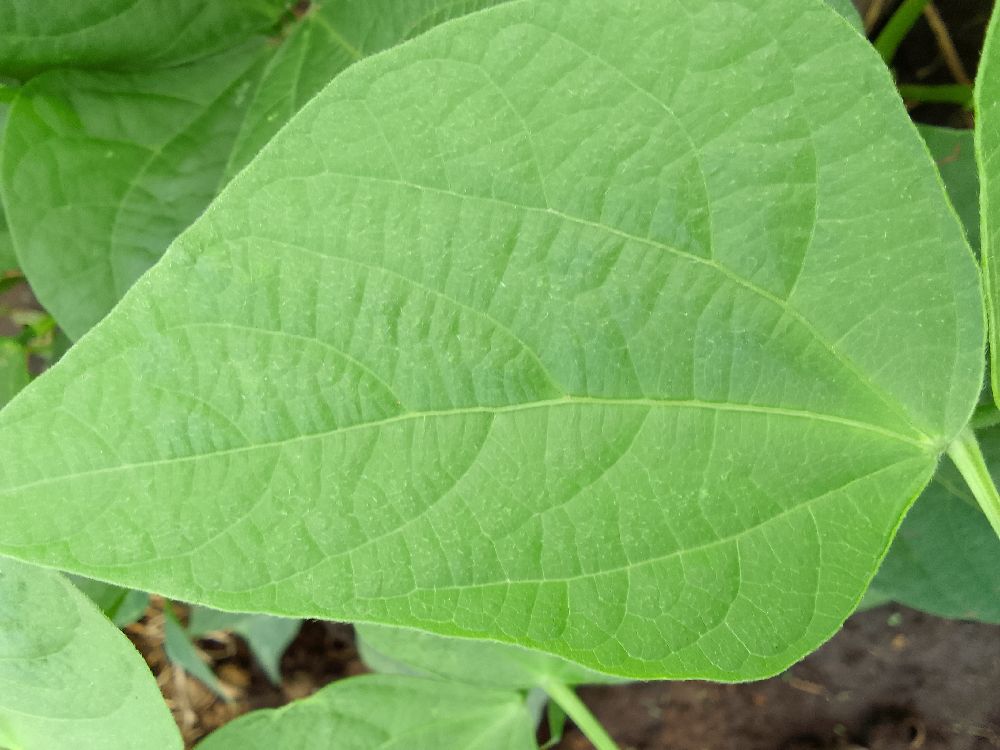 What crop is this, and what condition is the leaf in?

common bean, healthy
